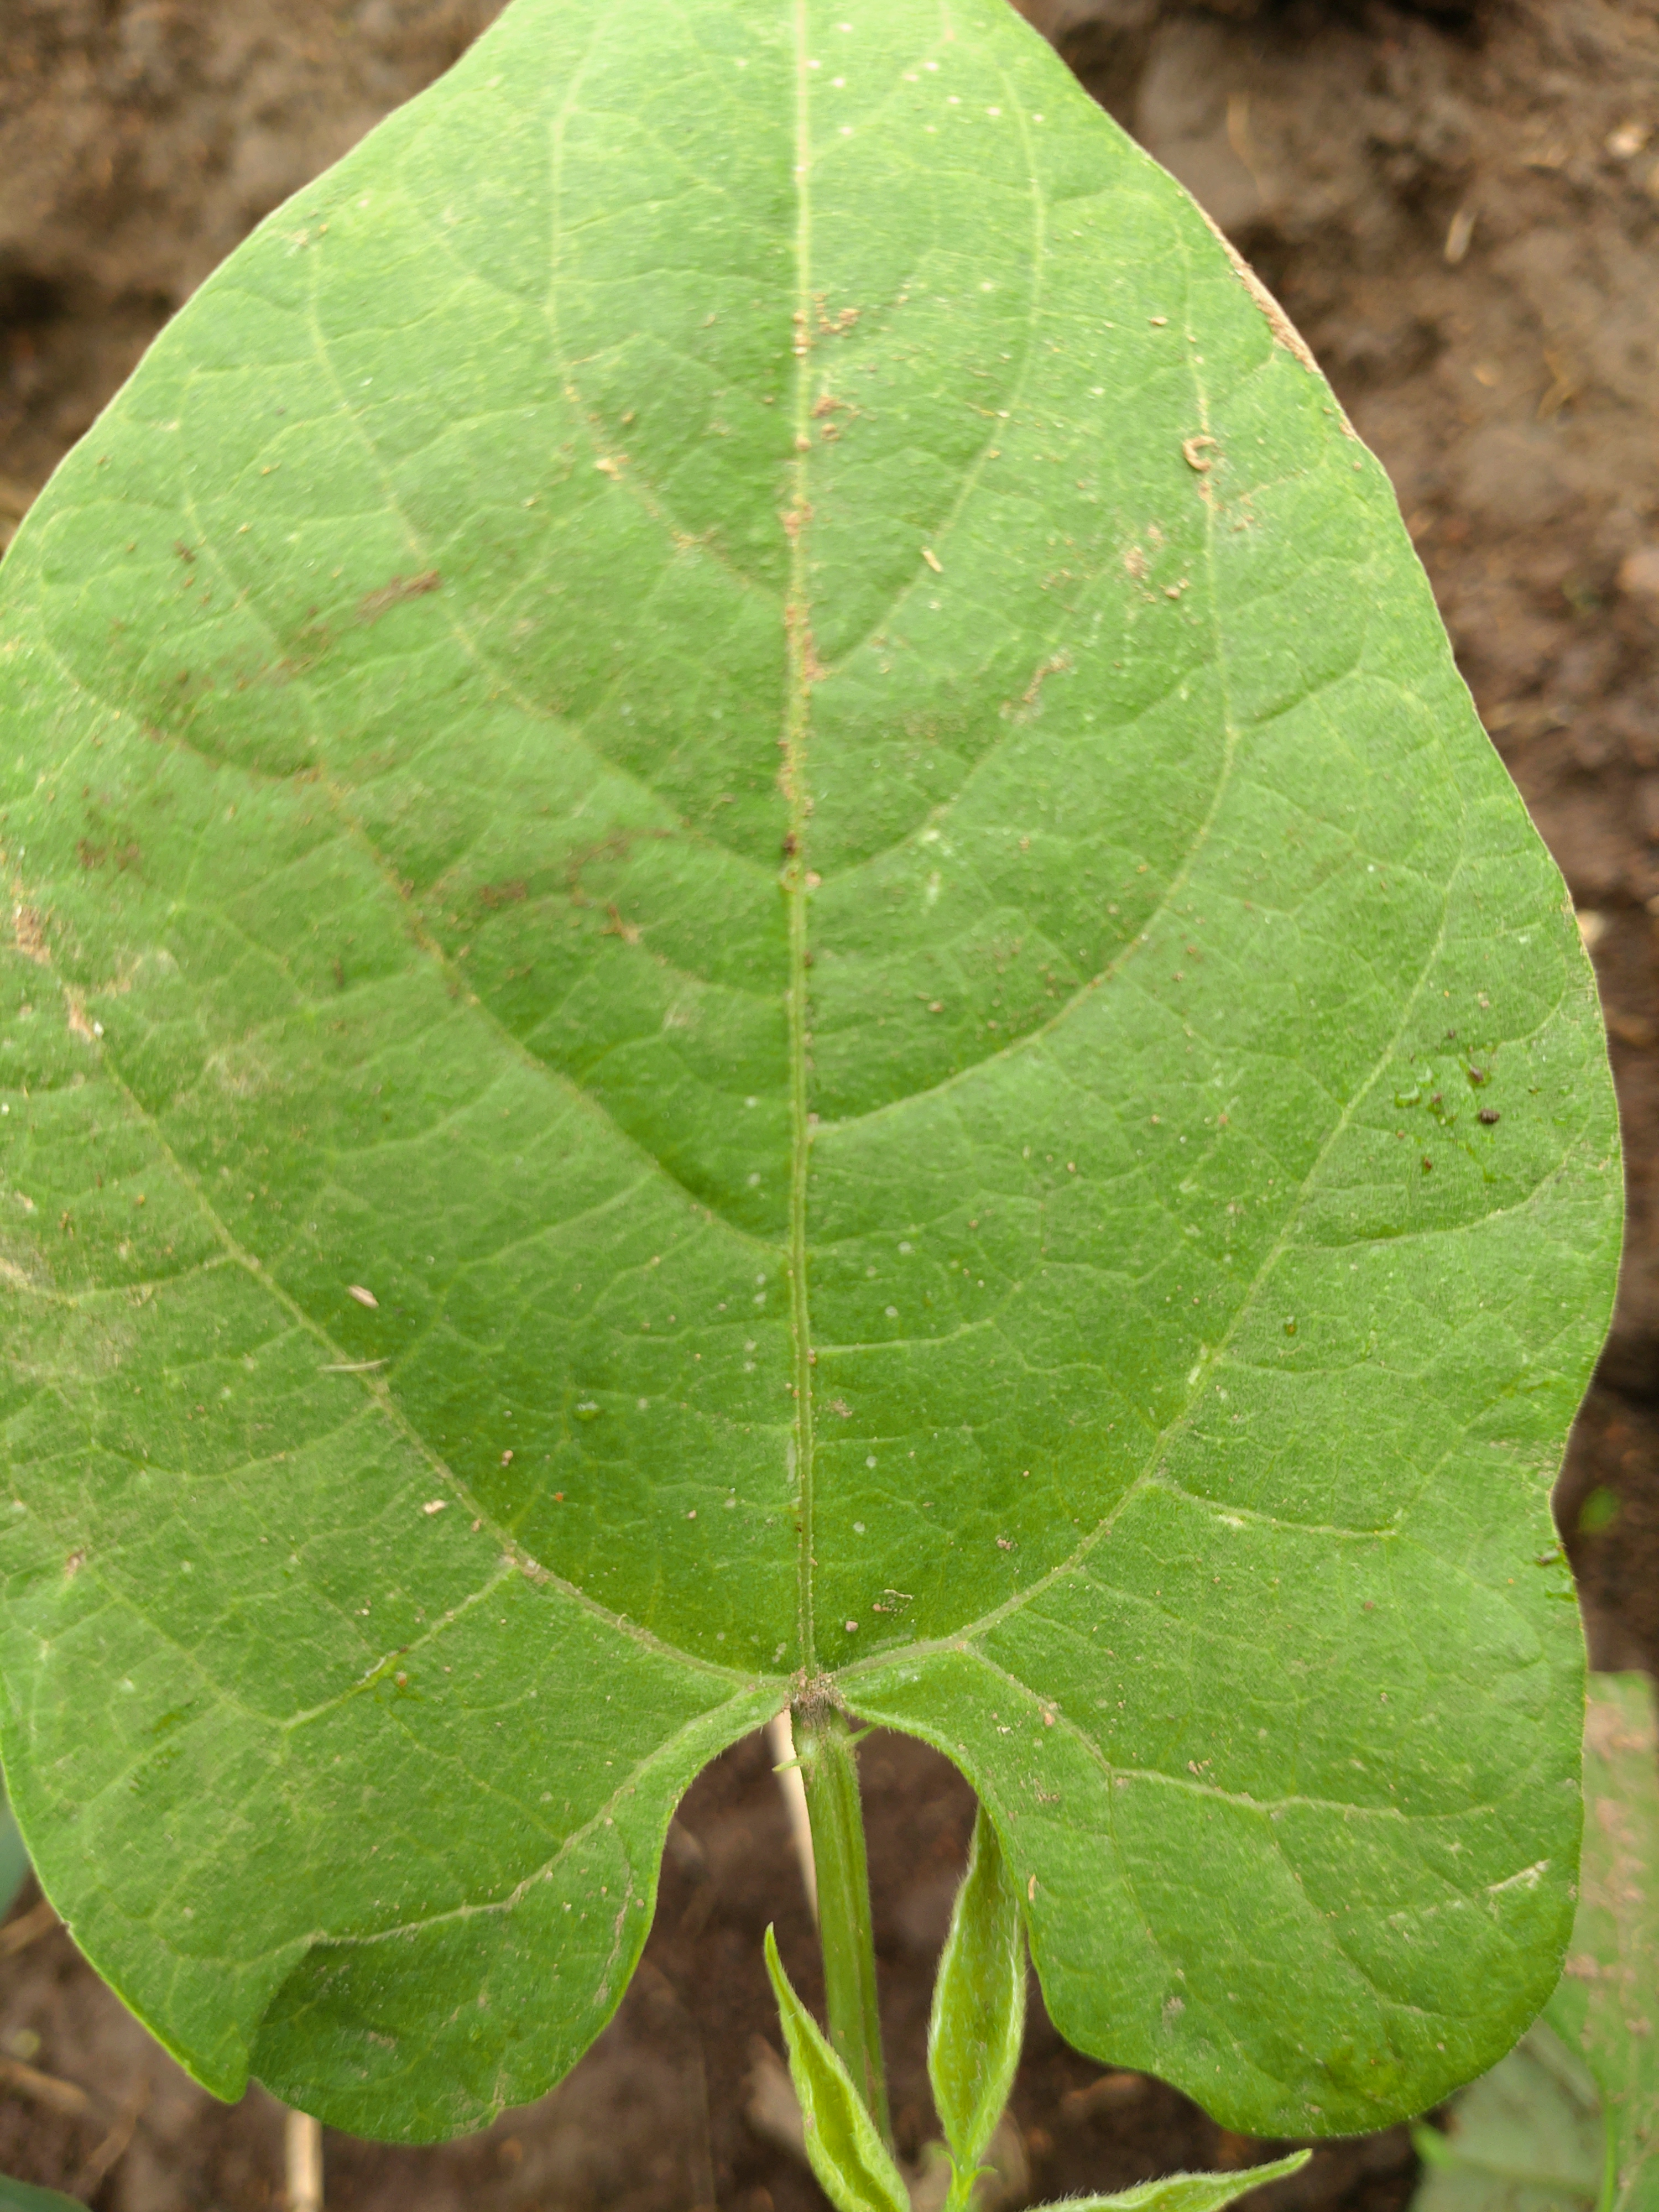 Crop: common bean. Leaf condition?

healthy
